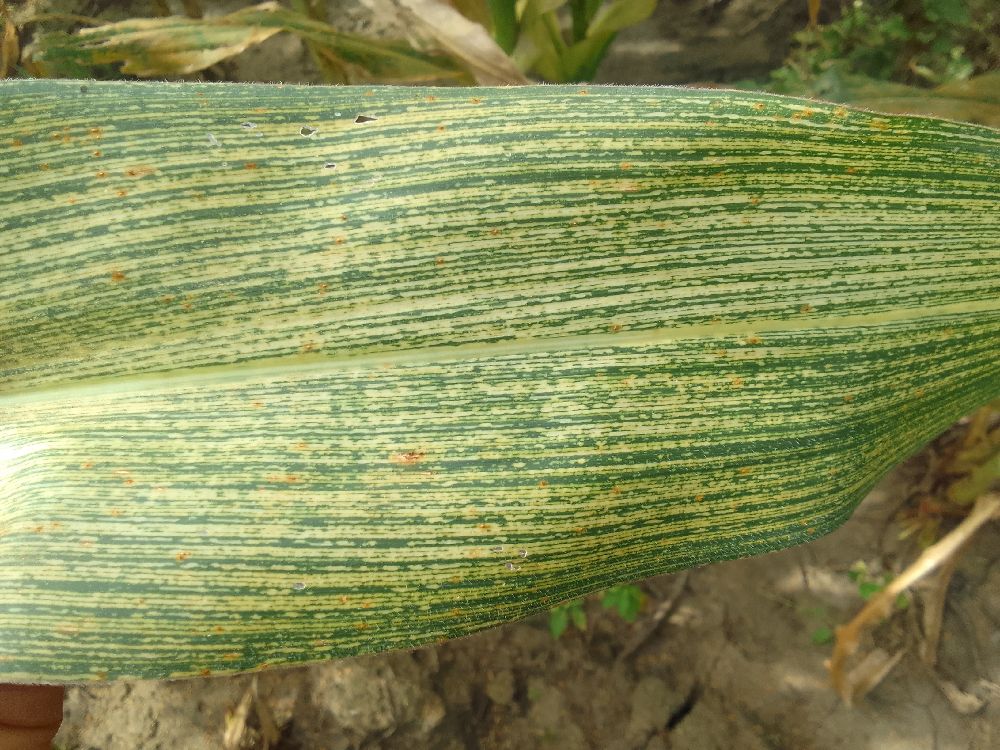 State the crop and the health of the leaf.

maize, maize streak virus
